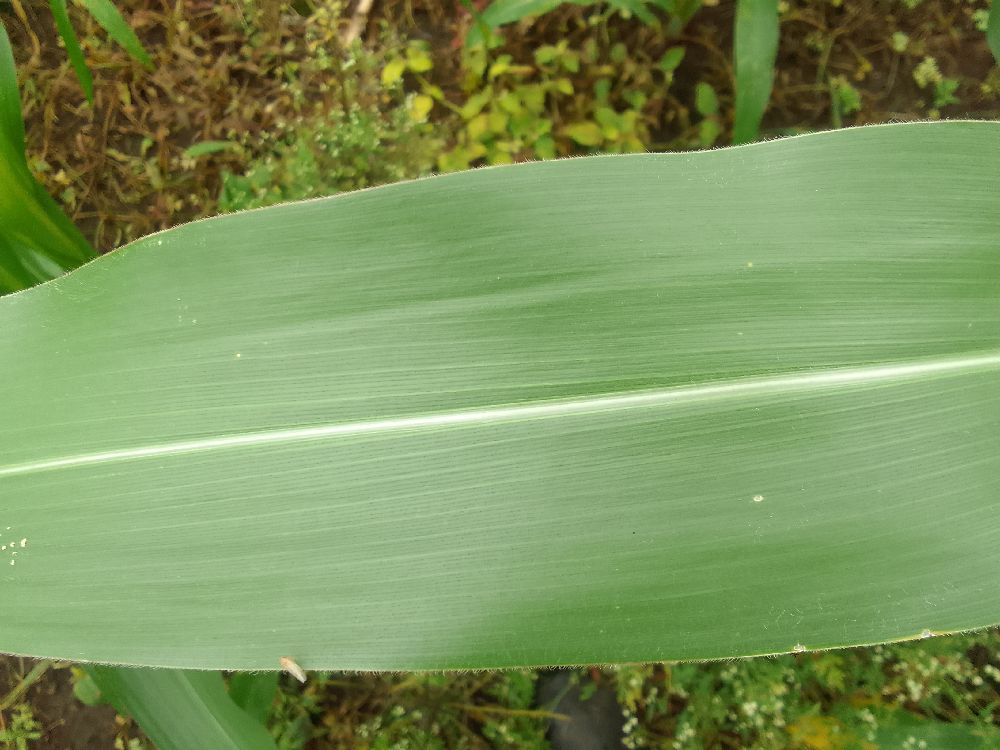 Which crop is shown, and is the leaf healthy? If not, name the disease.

maize, healthy
